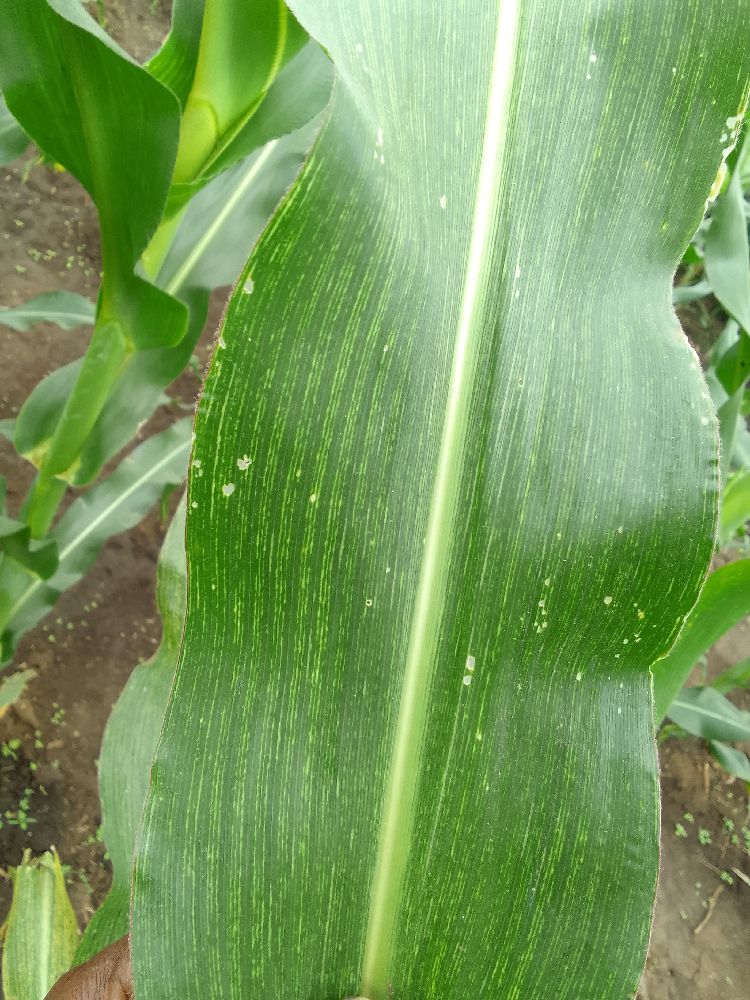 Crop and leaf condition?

maize, maize streak virus
